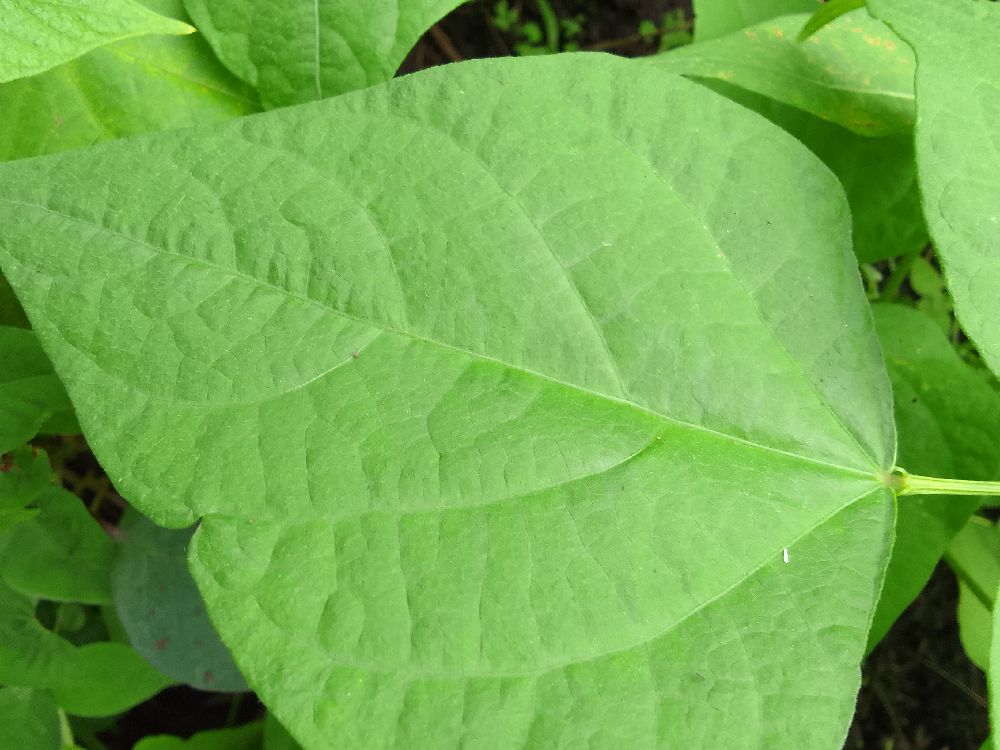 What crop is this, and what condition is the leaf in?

common bean, healthy
